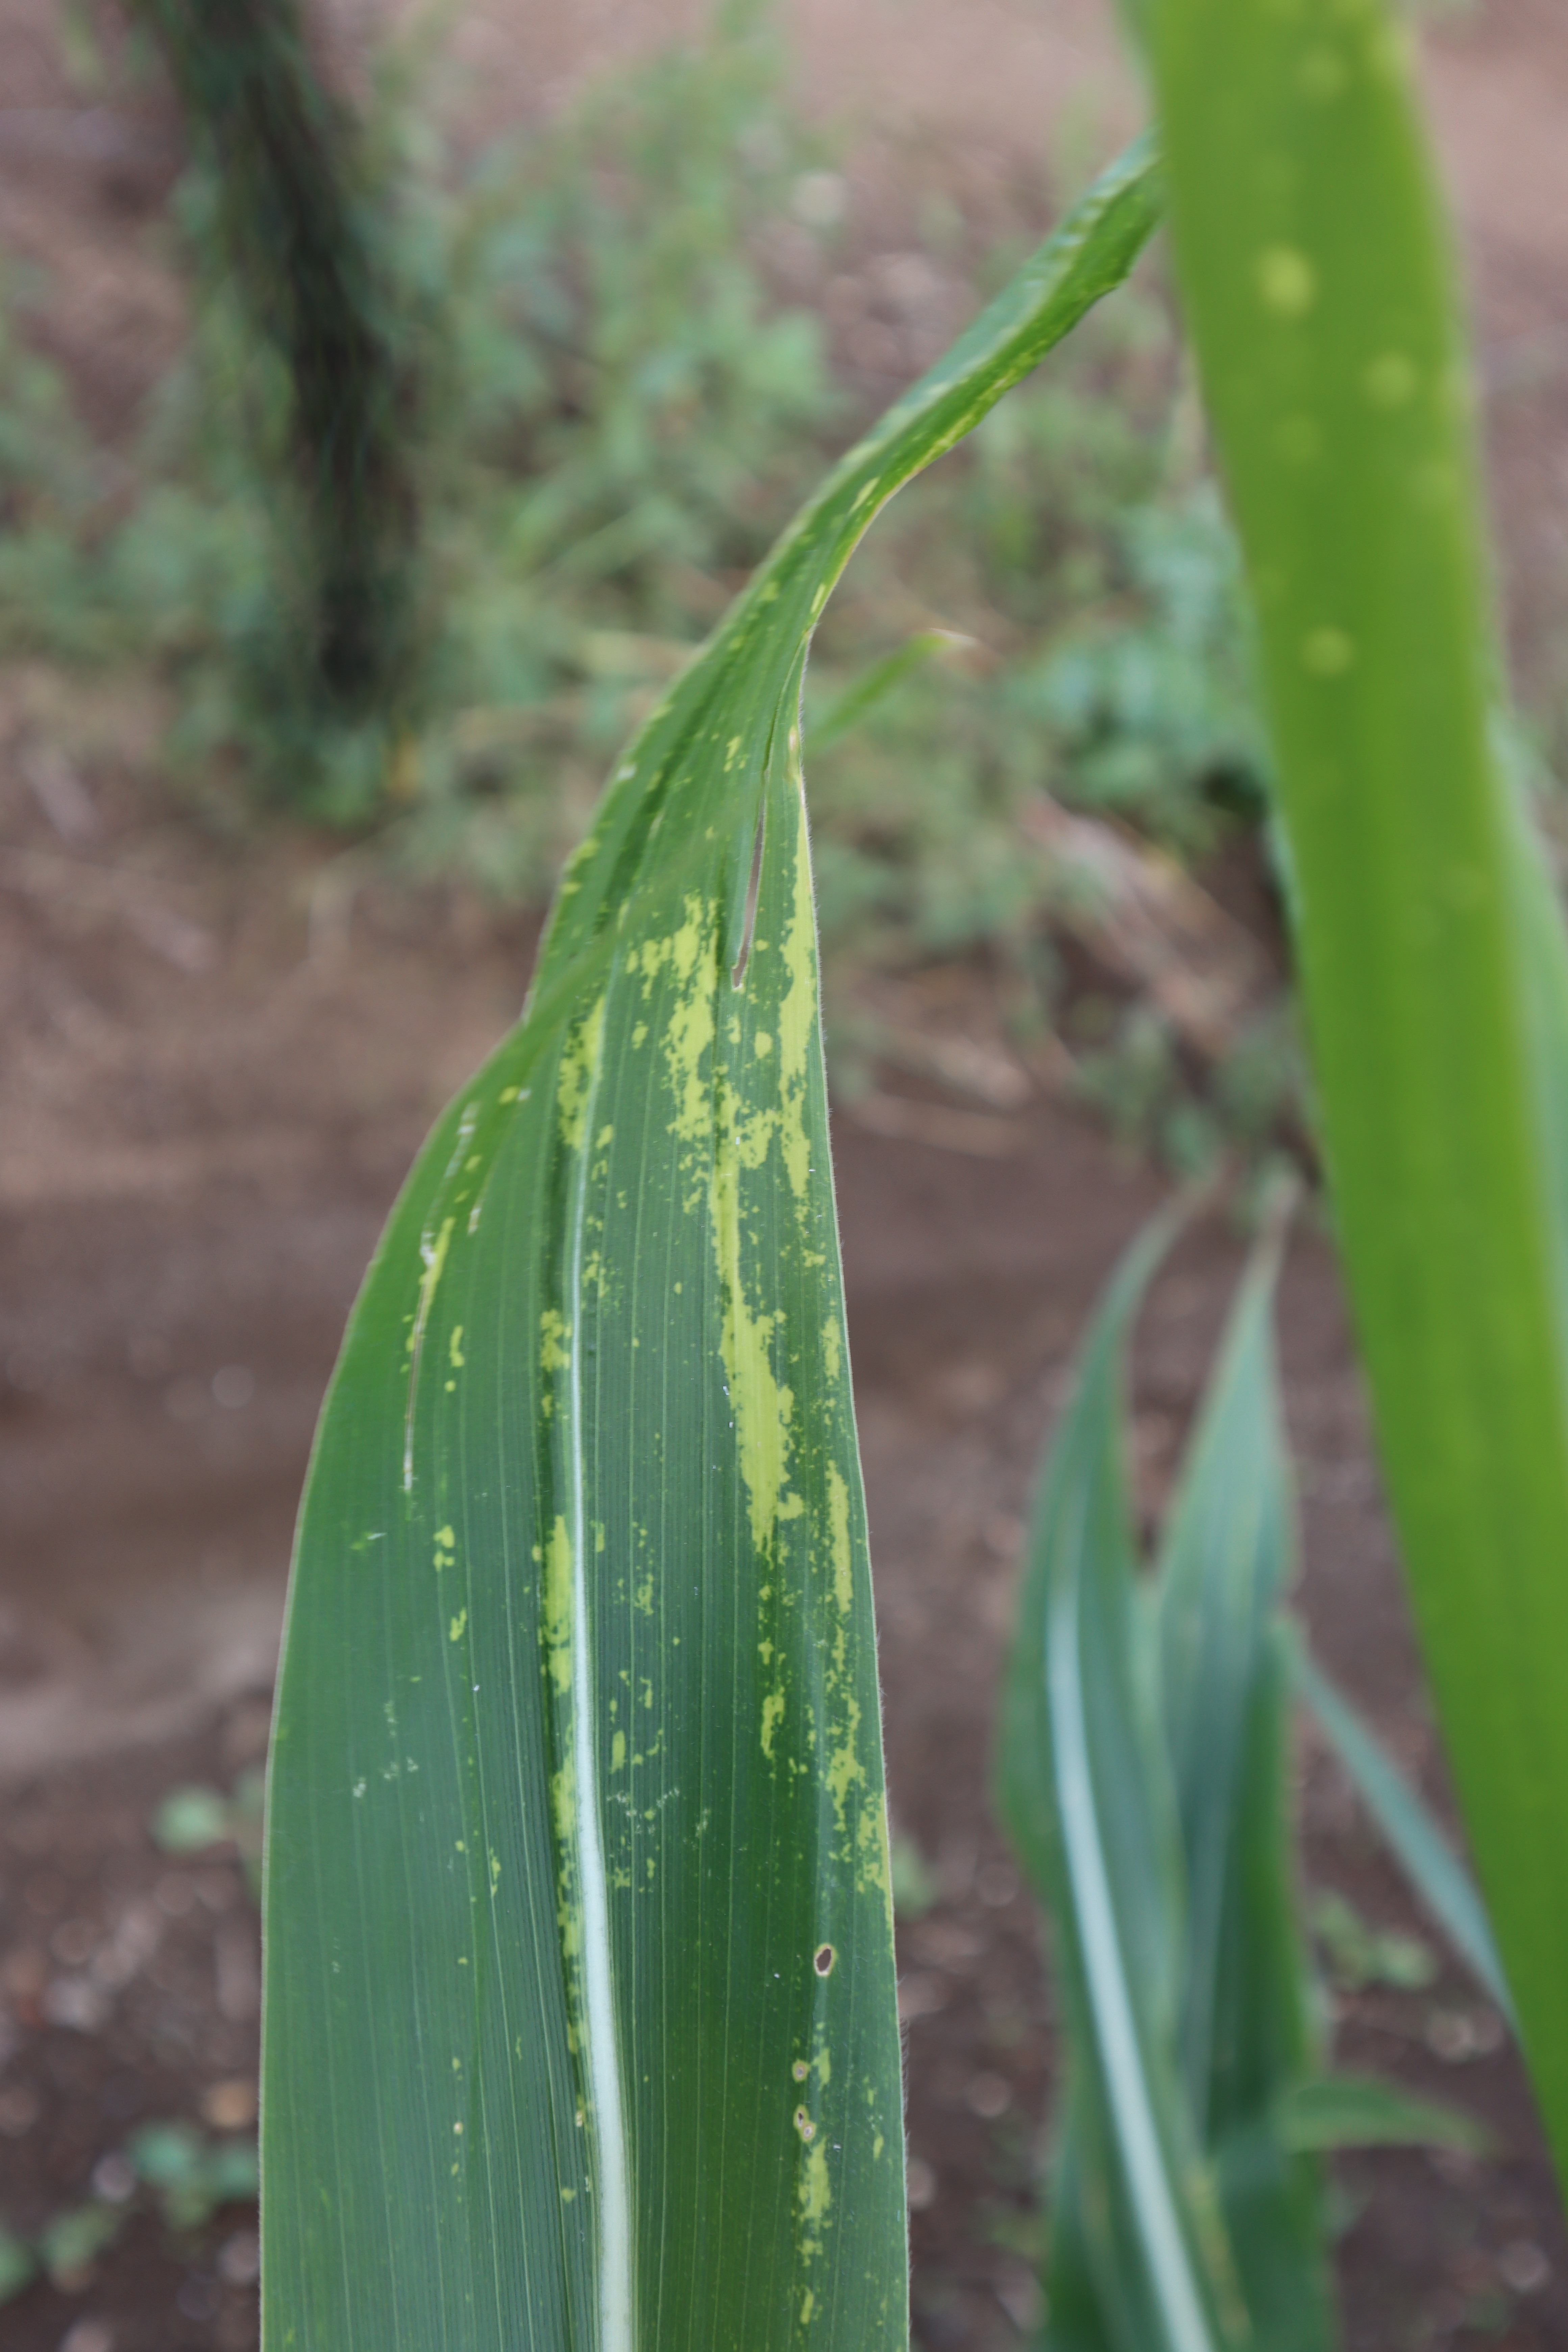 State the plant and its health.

corn, discolorization, unknown
